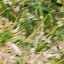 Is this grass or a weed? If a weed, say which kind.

grass
